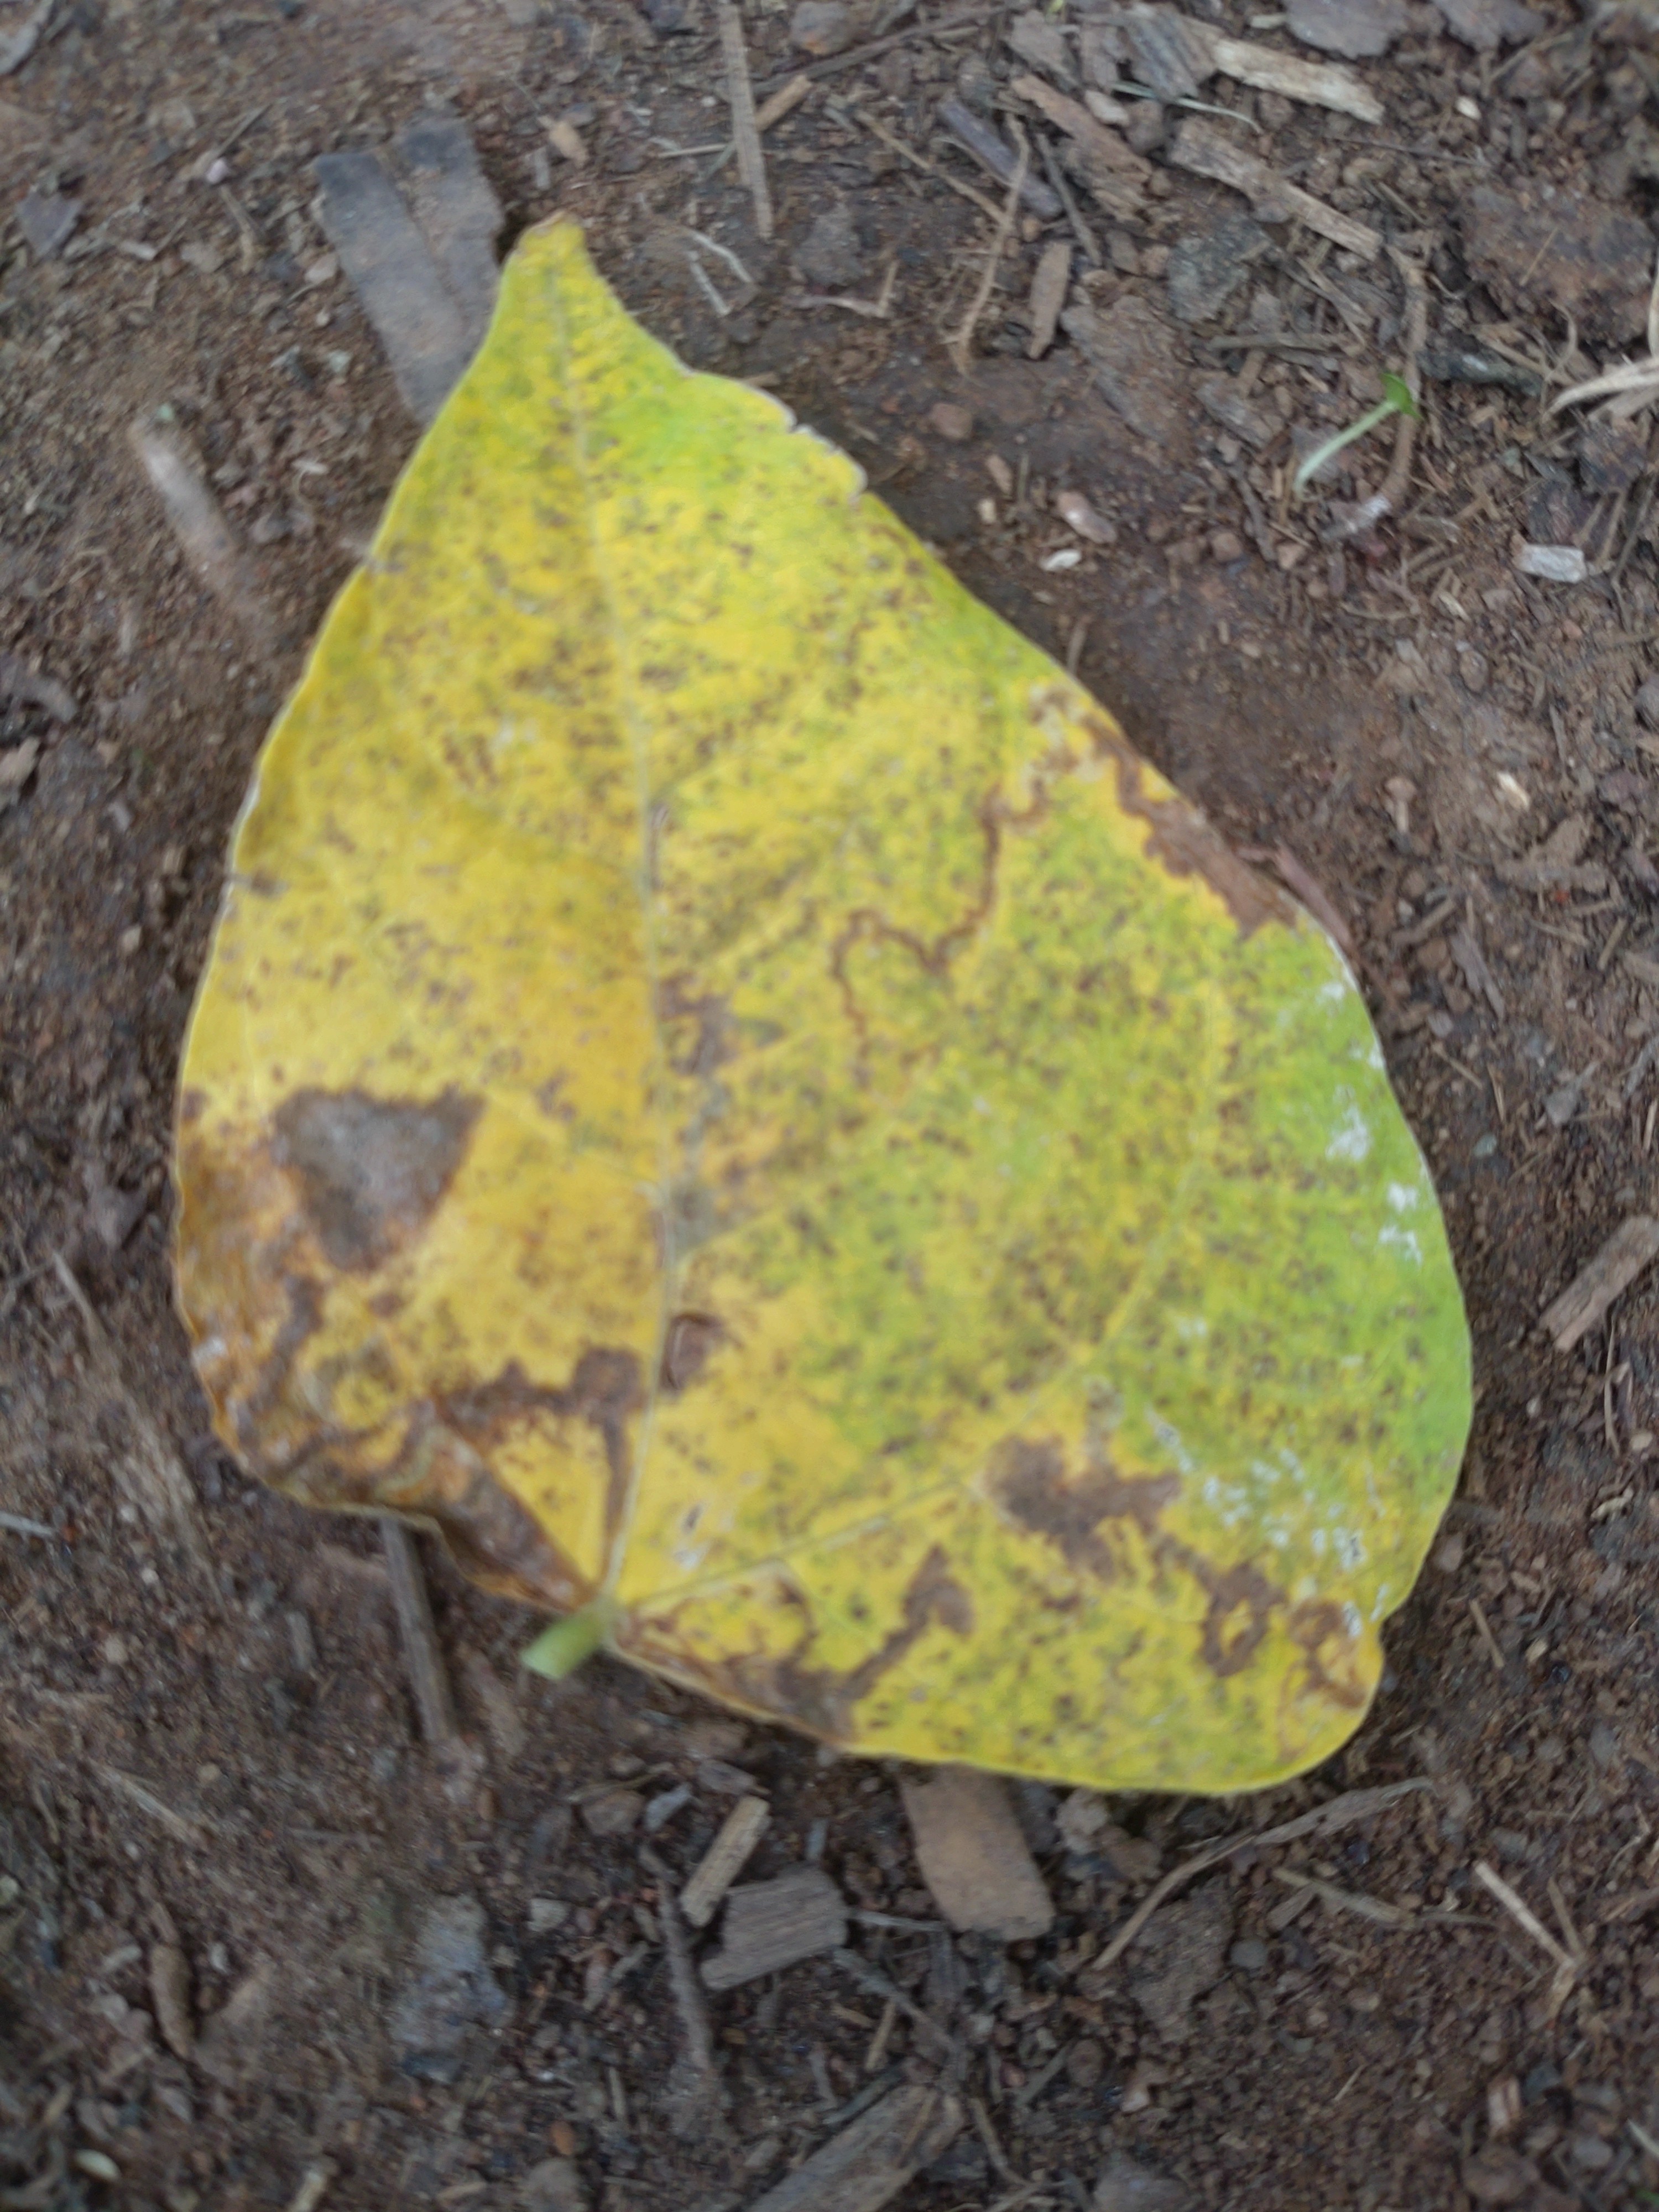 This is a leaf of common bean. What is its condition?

anthracnose
